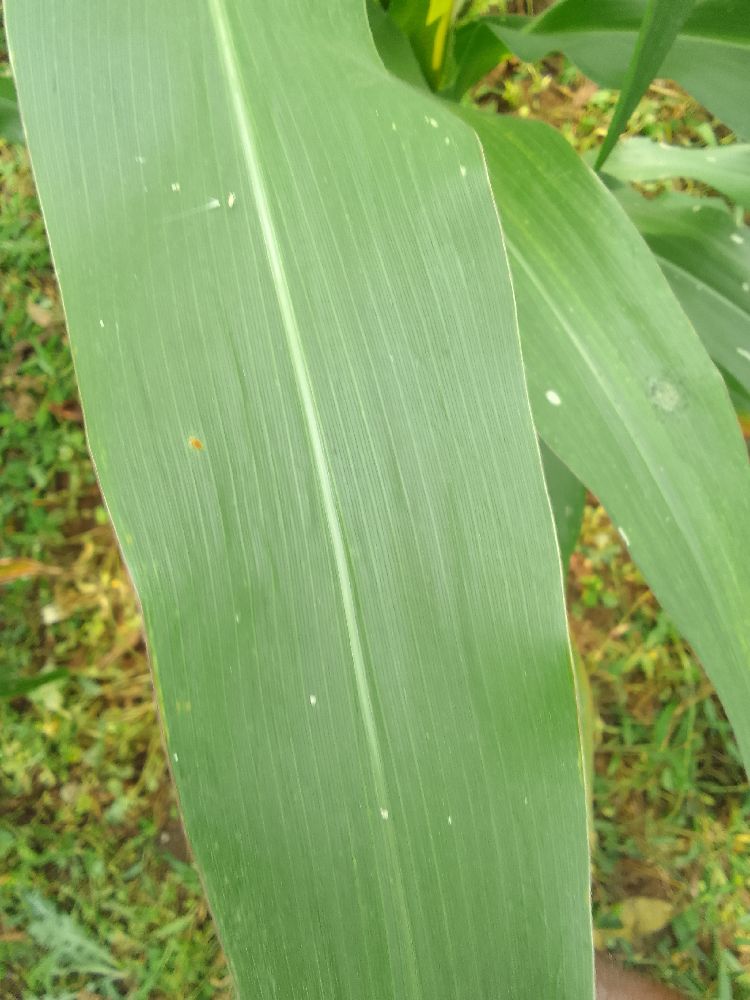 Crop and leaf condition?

maize, healthy
